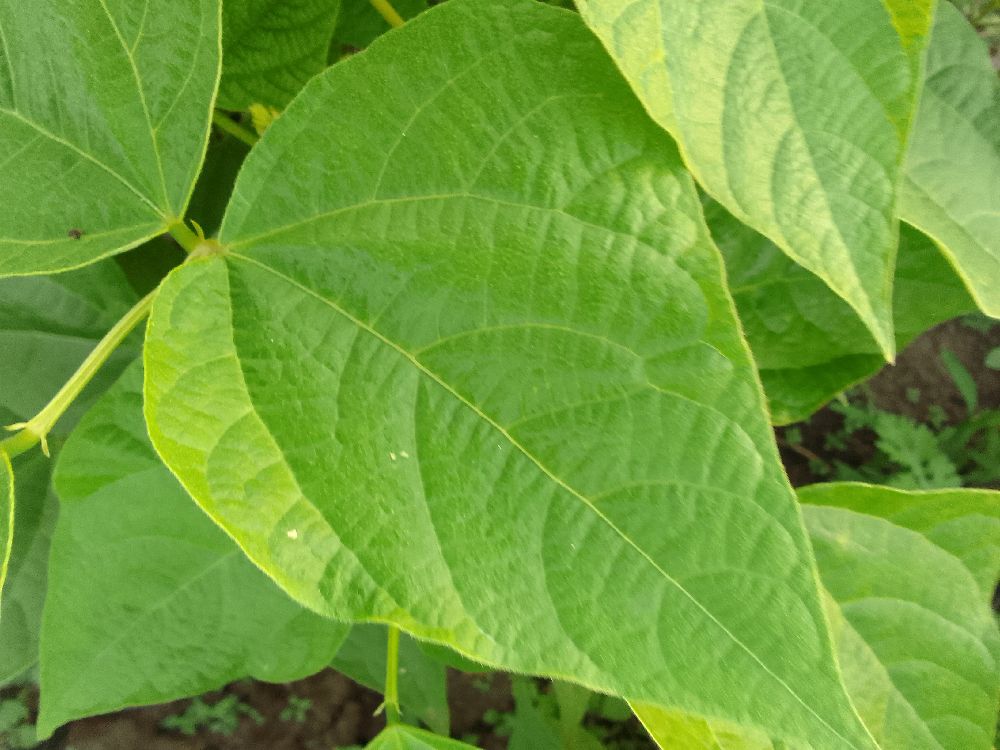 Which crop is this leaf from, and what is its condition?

common bean, healthy
